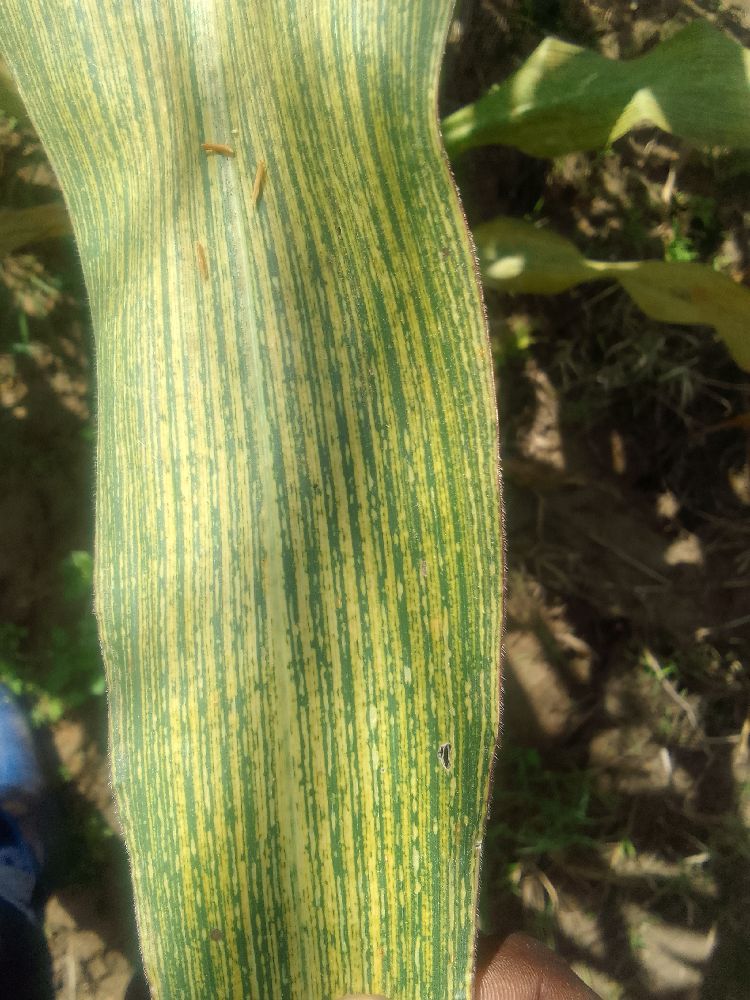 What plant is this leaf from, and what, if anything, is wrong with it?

maize, maize streak virus
